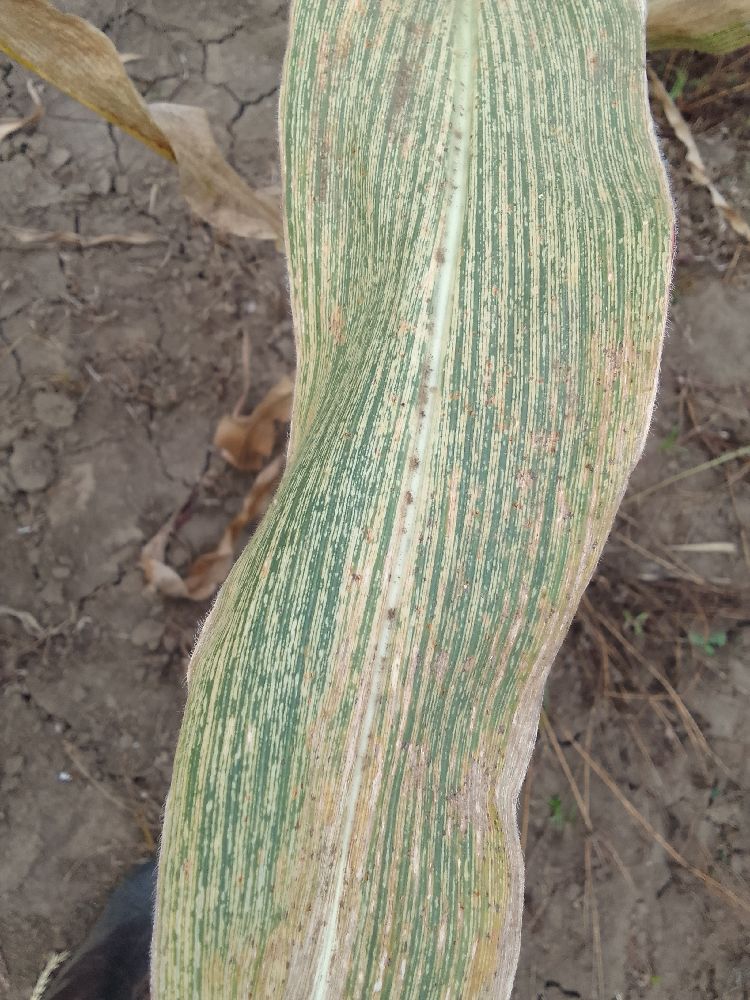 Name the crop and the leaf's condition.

maize, maize streak virus
